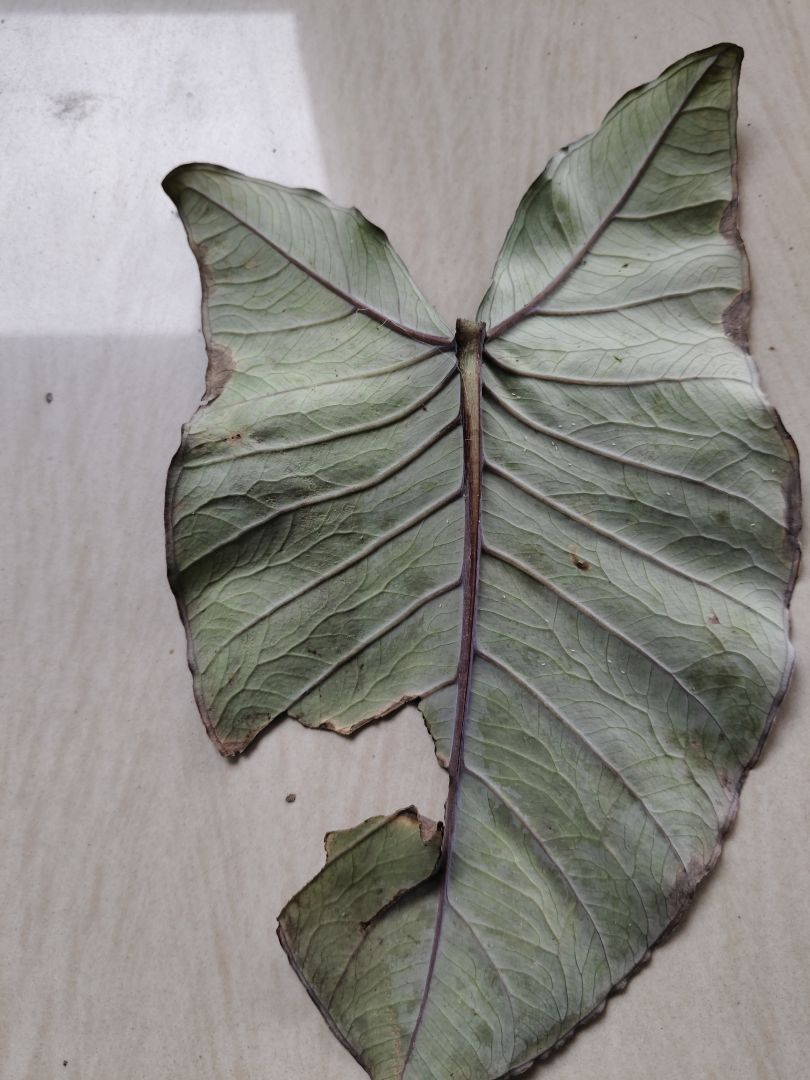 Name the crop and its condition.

taro, leaf blight
